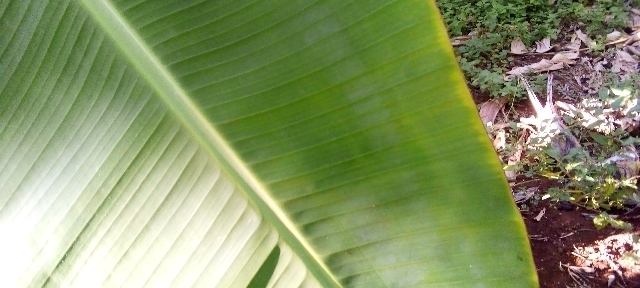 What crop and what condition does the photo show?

banana, healthy
